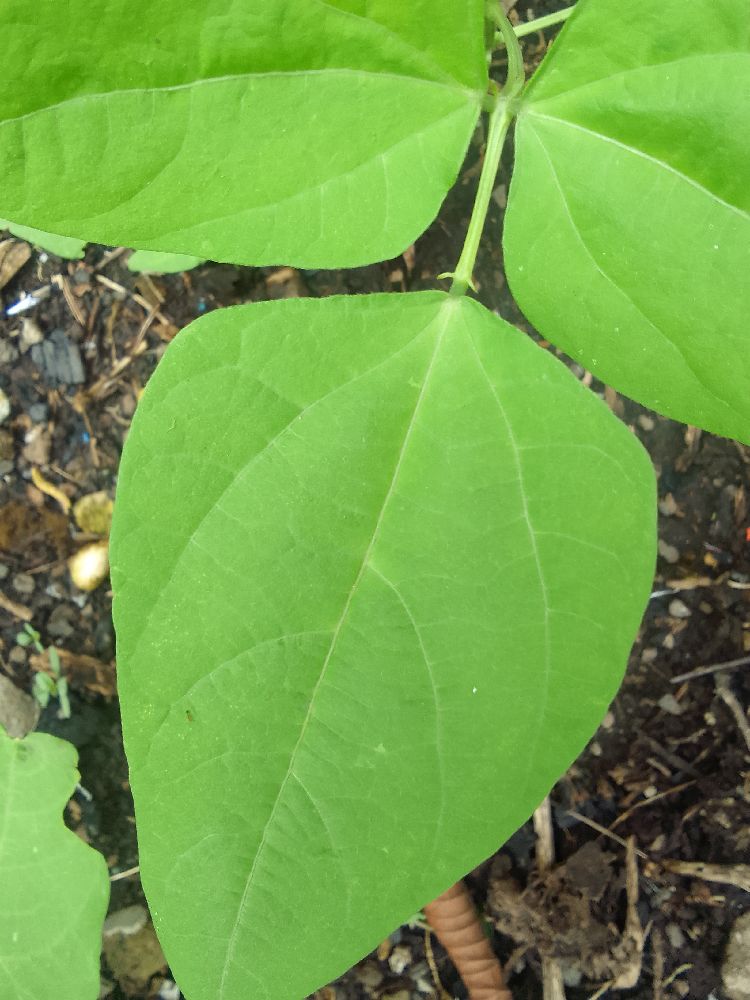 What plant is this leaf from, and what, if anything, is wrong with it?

common bean, healthy
